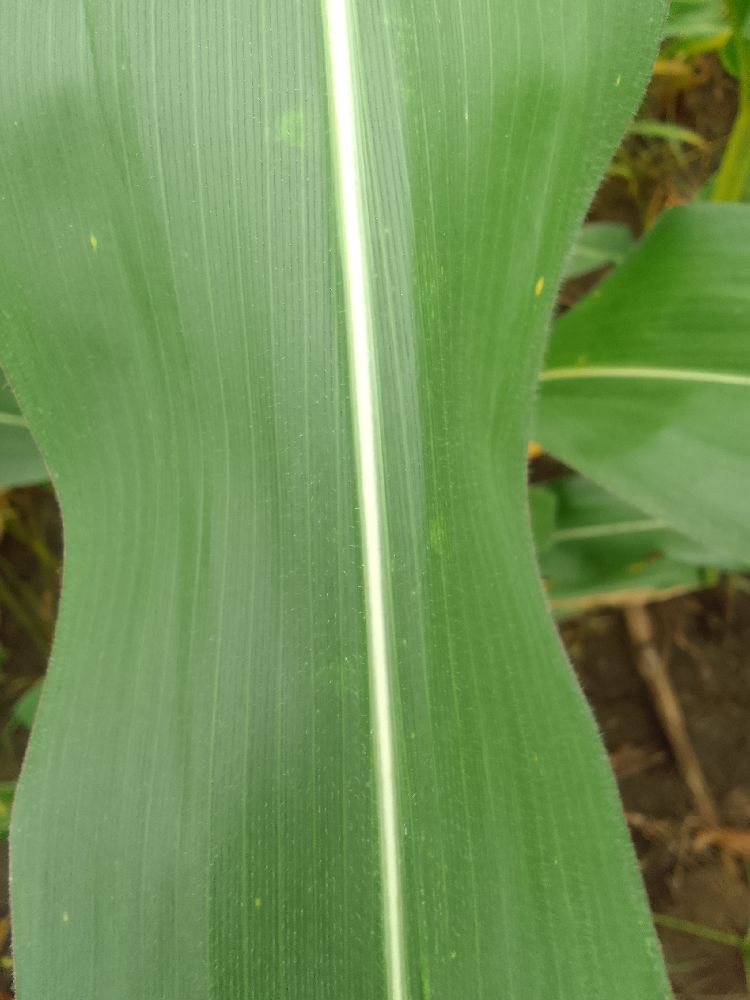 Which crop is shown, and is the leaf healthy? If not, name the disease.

maize, healthy
